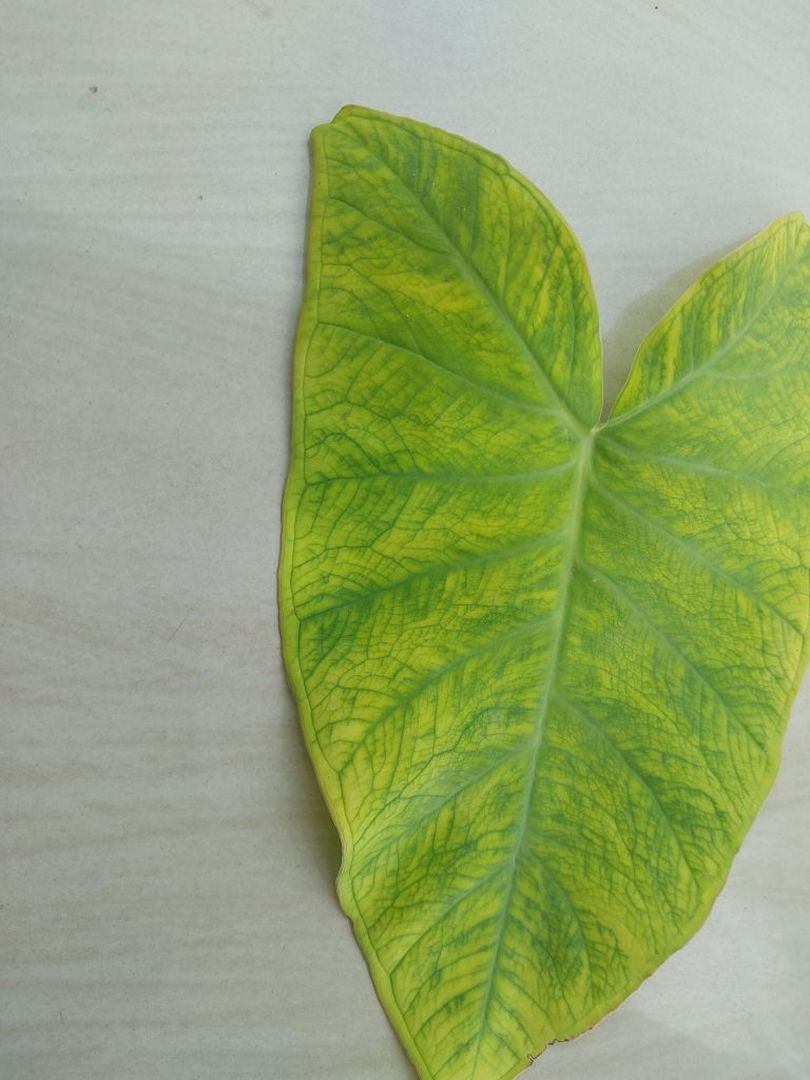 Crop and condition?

taro, mosaic
